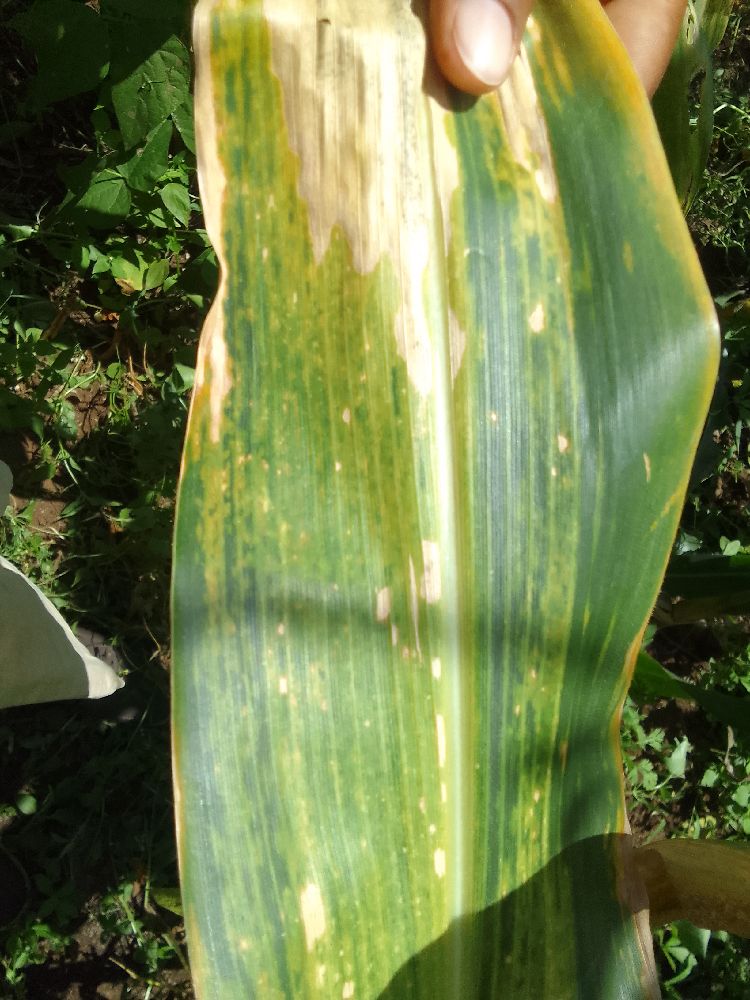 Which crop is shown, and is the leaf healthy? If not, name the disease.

maize, maize lethal necrosis
